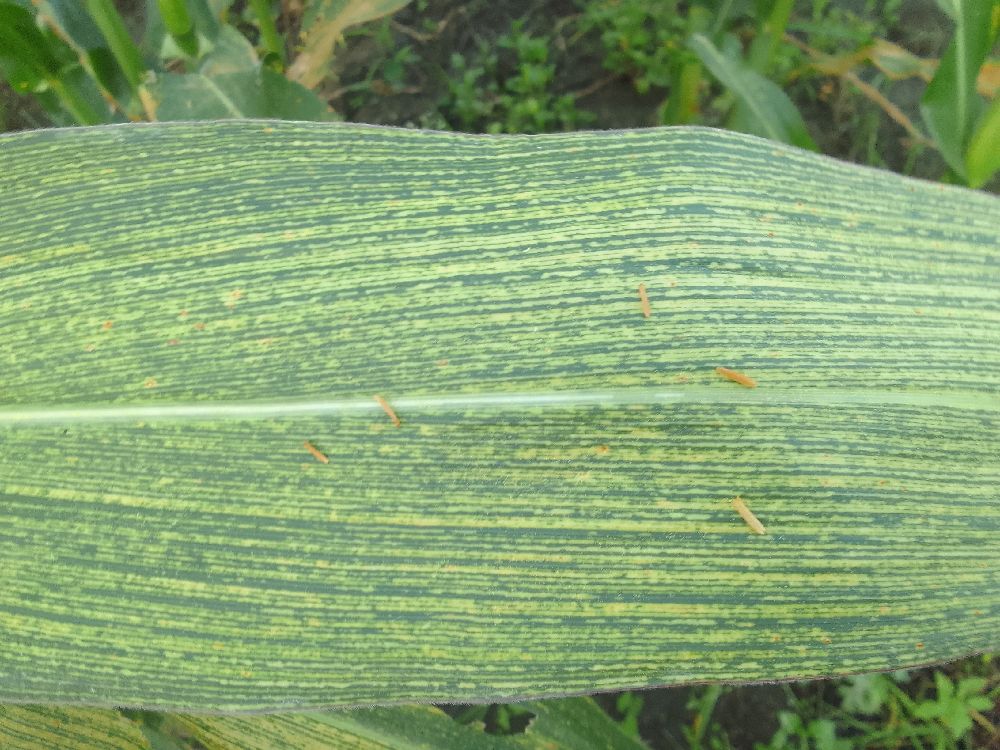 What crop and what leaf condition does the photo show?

maize, maize streak virus
